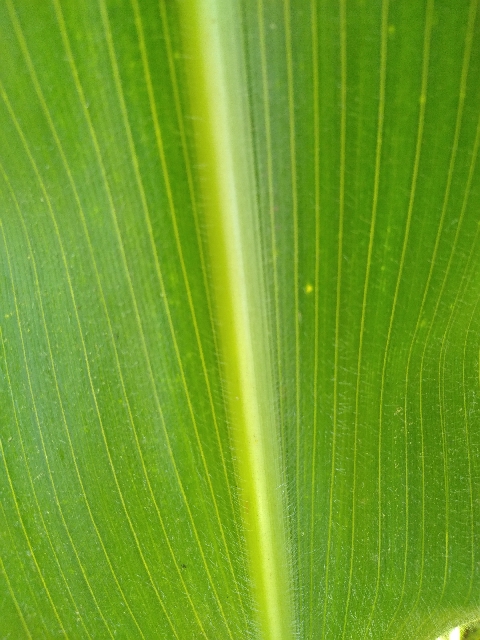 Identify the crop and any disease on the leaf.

maize, healthy
